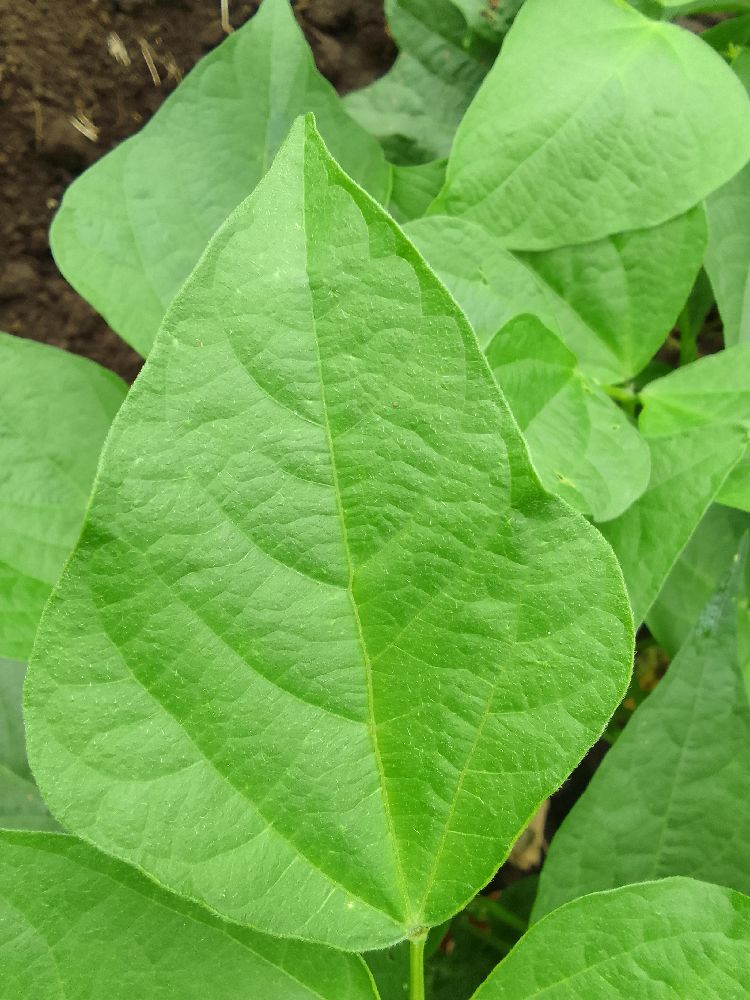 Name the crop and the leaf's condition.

common bean, healthy
